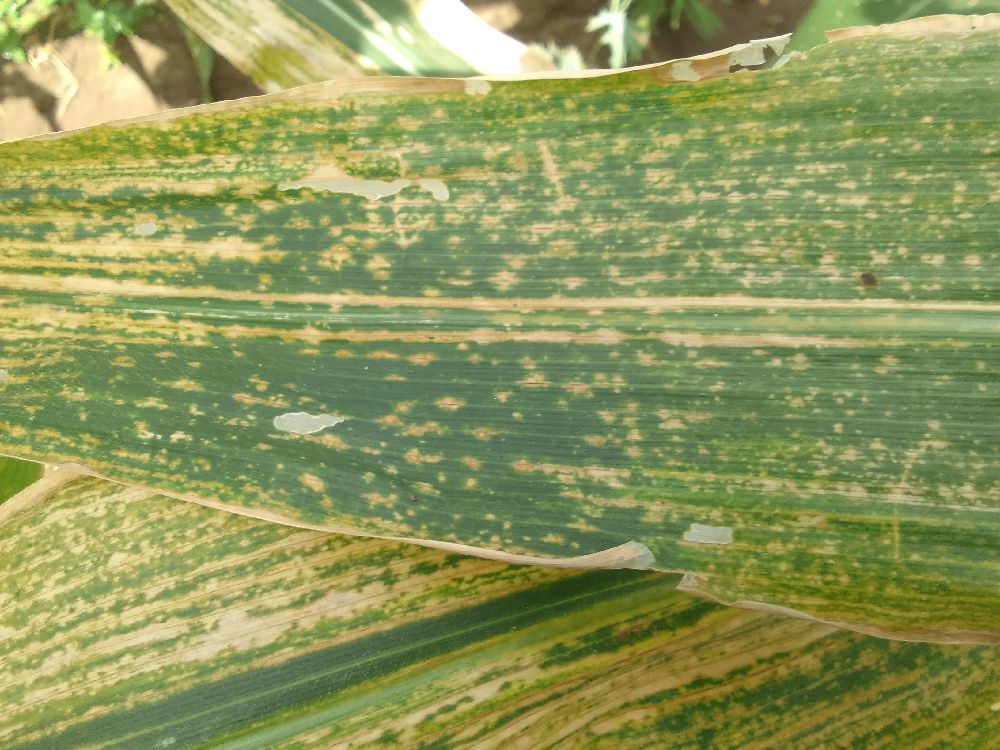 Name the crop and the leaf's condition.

maize, maize lethal necrosis
